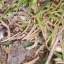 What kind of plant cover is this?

grass
